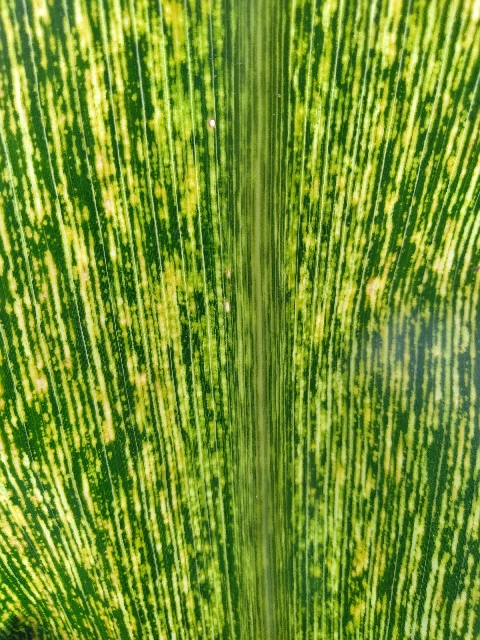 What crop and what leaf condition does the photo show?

maize, maize streak virus
